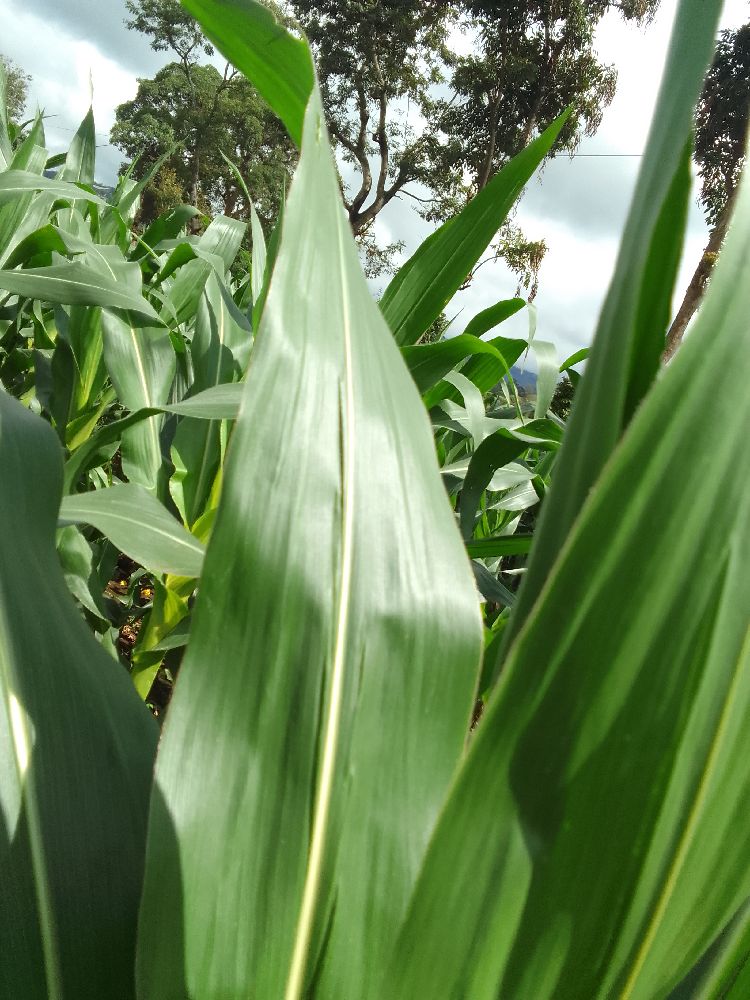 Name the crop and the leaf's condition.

maize, healthy
